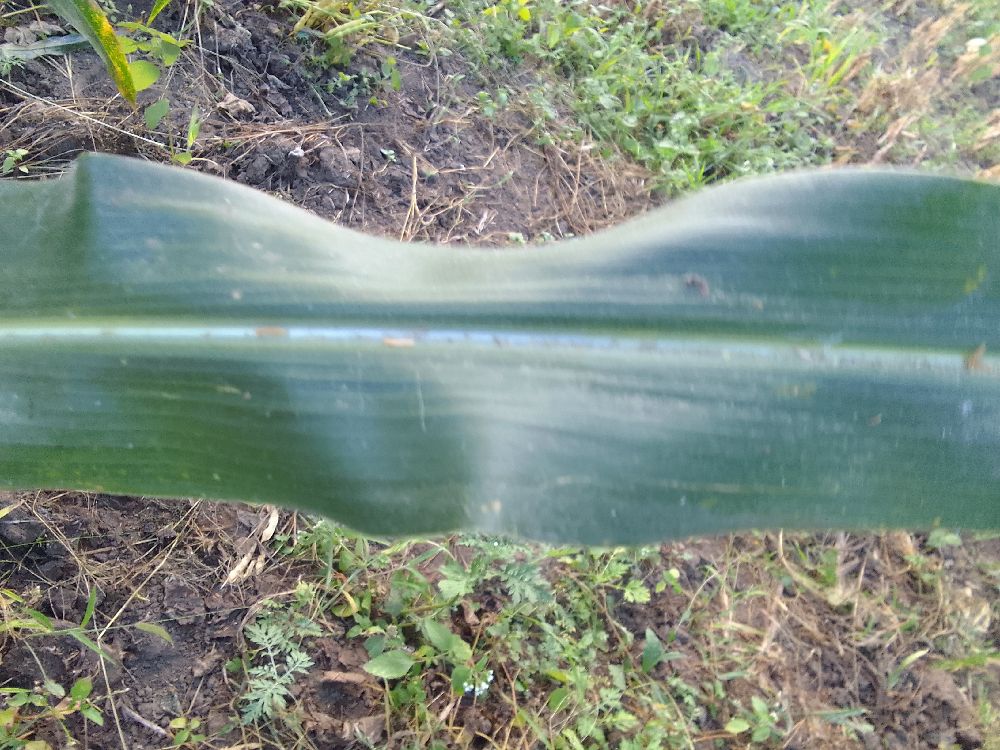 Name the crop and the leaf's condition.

maize, healthy
